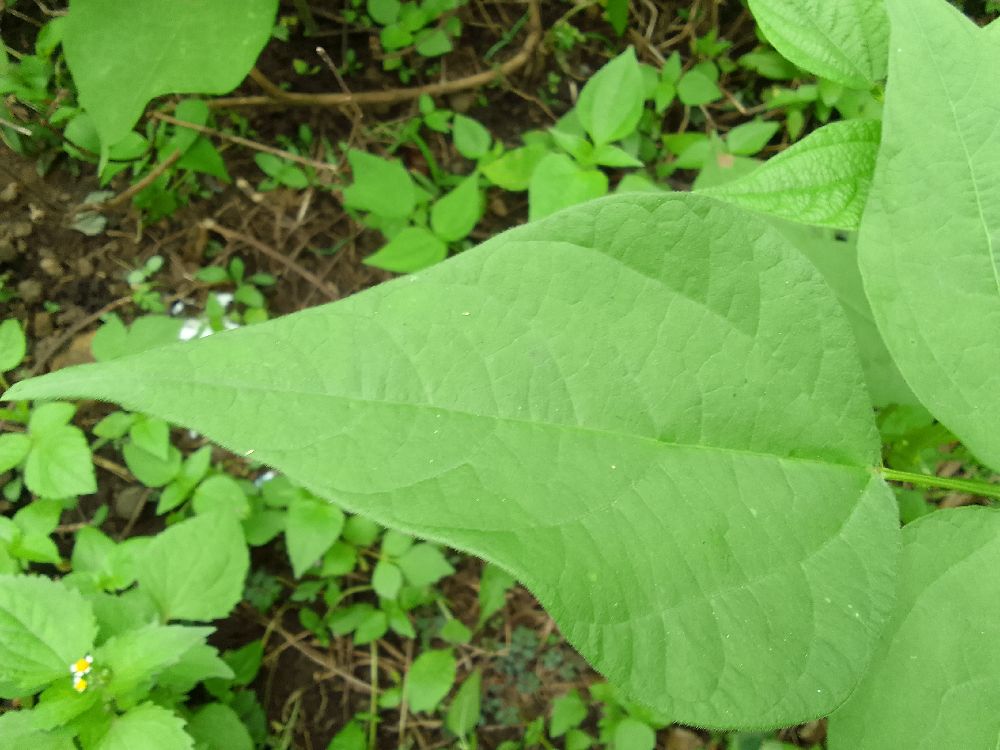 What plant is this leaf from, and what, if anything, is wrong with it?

common bean, healthy
